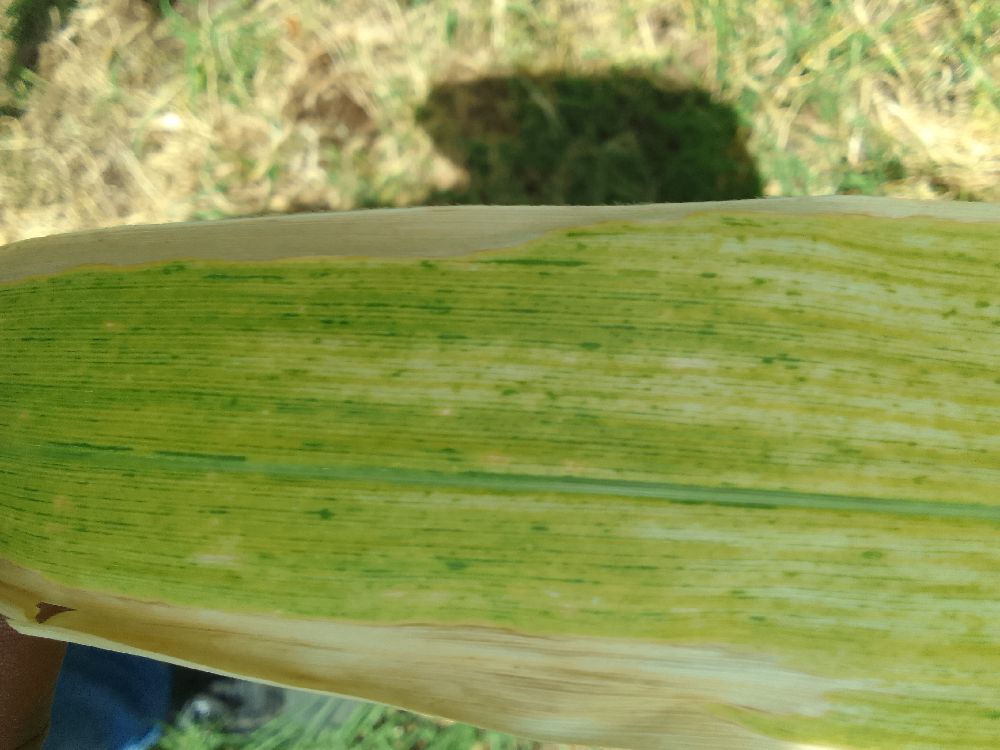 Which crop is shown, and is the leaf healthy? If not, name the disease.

maize, maize lethal necrosis
